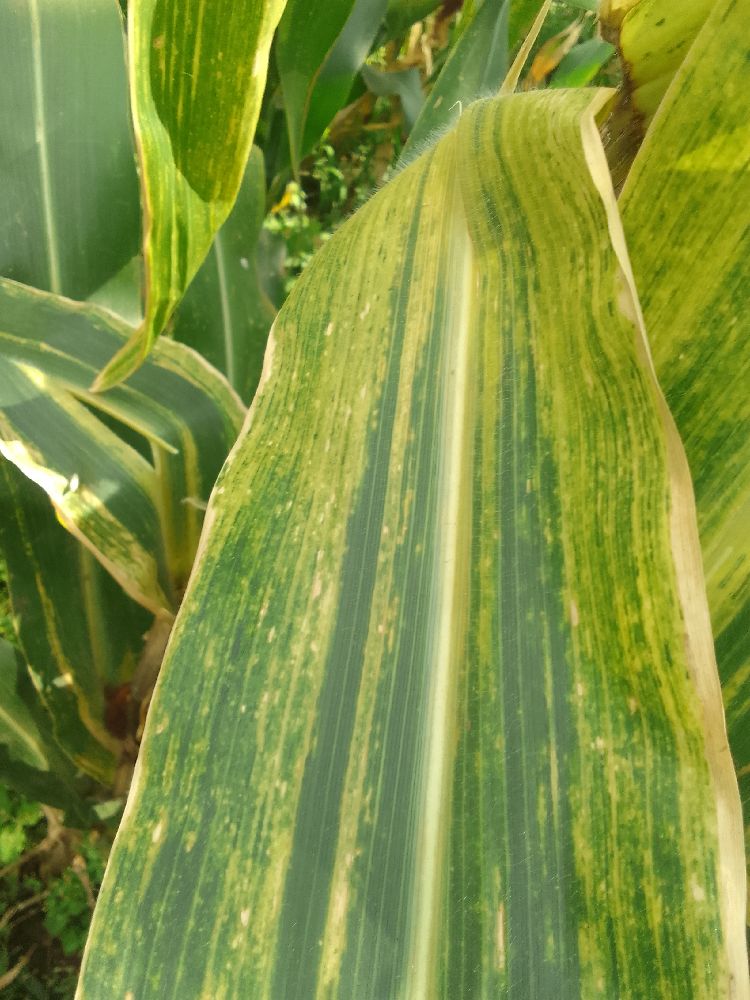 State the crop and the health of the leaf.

maize, maize lethal necrosis
